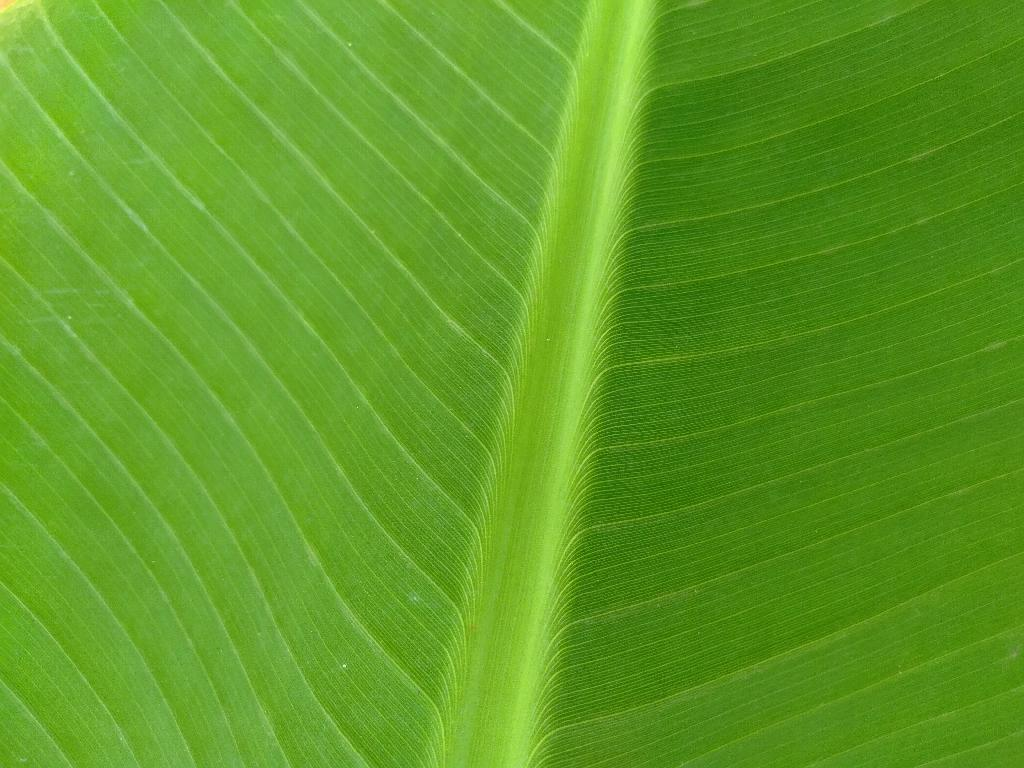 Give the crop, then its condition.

banana, healthy
